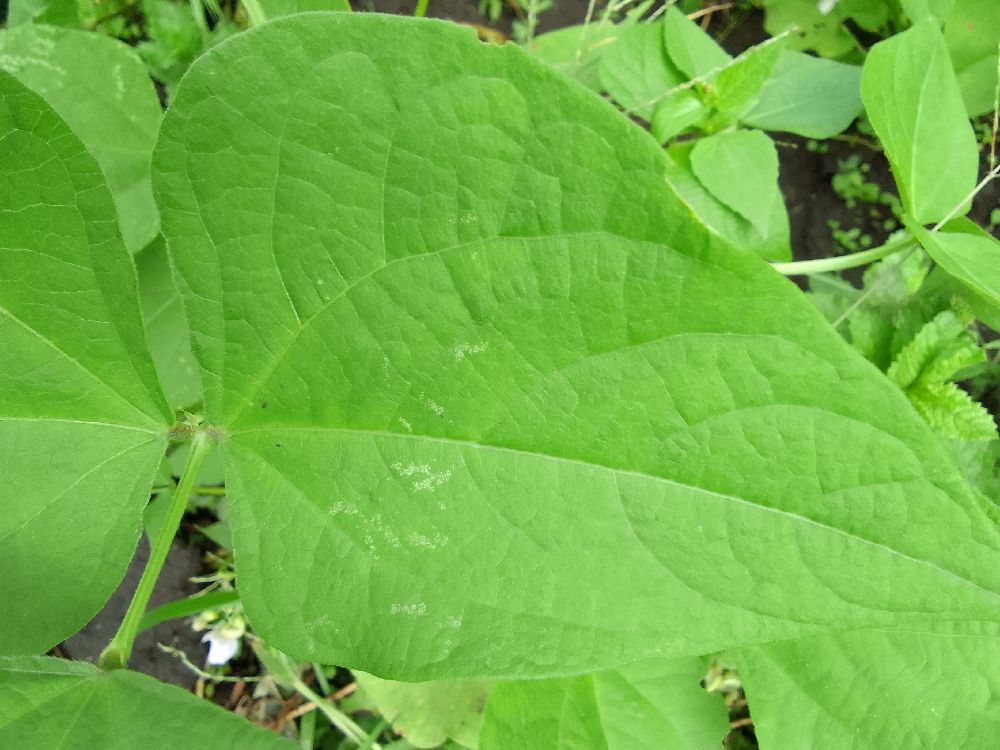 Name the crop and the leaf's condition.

common bean, healthy
